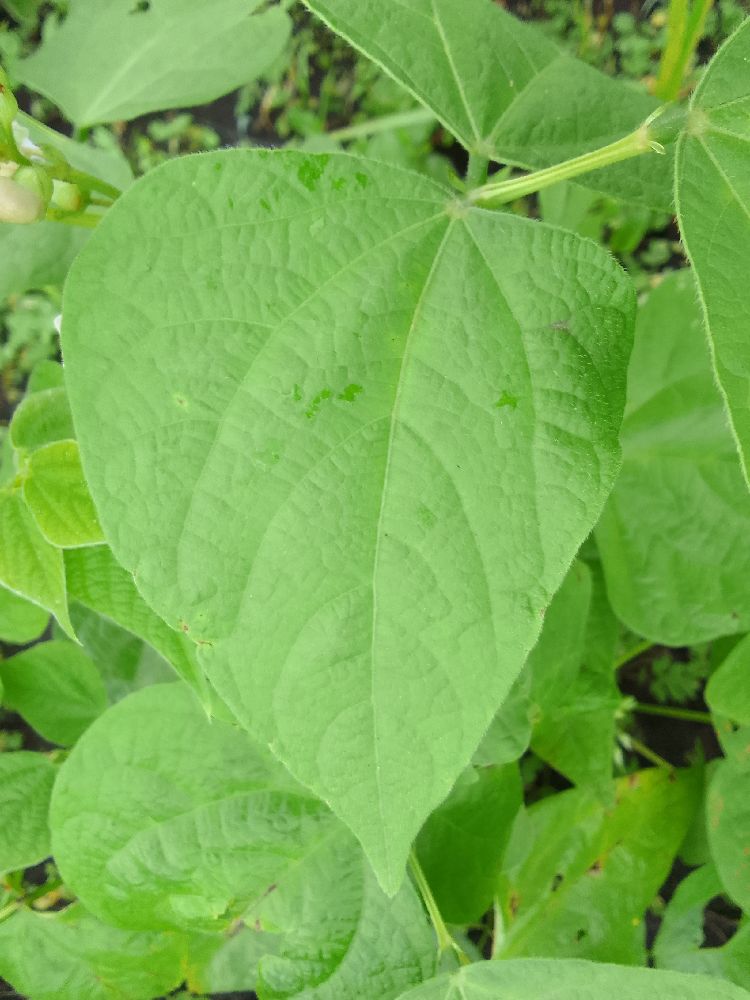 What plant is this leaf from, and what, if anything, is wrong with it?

common bean, healthy
